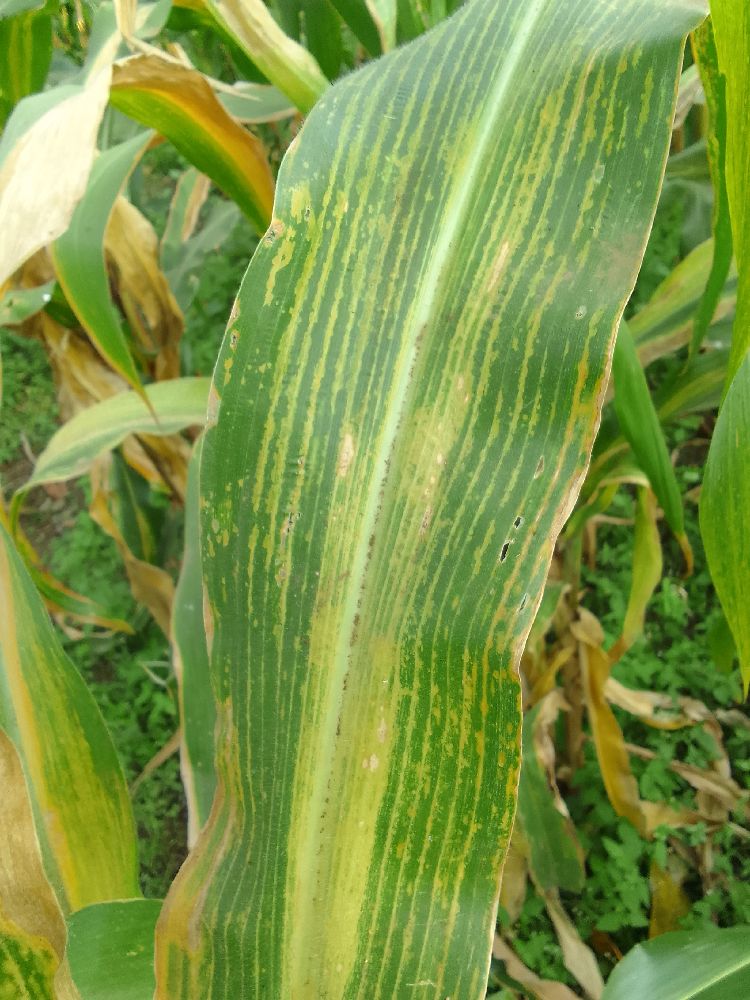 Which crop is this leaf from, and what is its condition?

maize, maize lethal necrosis
